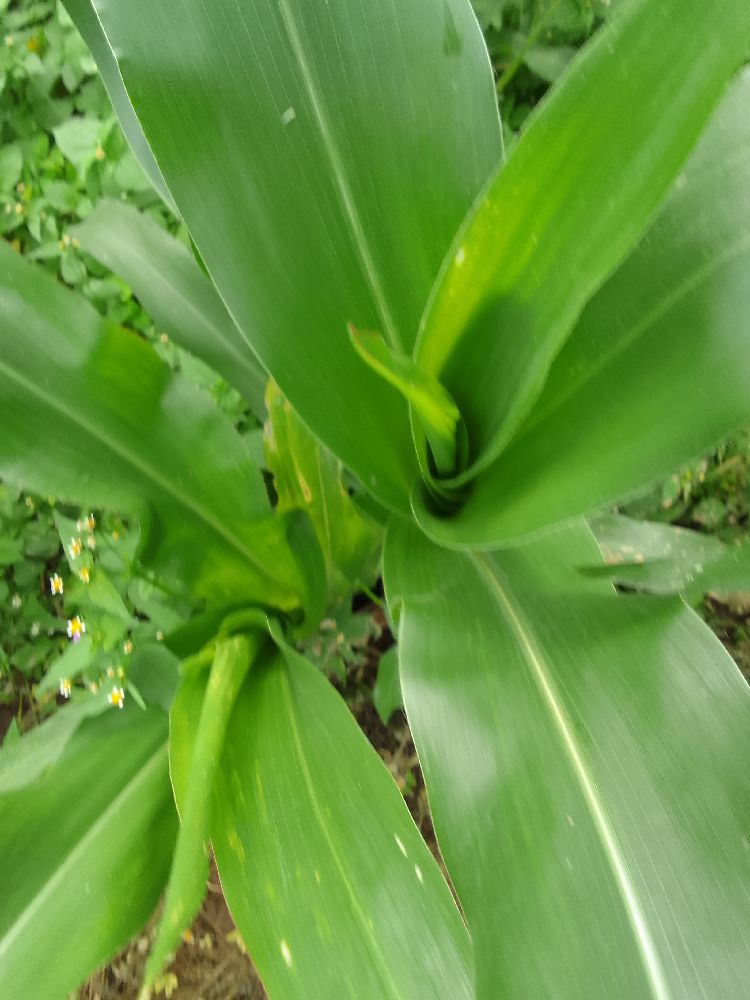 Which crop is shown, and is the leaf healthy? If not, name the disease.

maize, healthy
